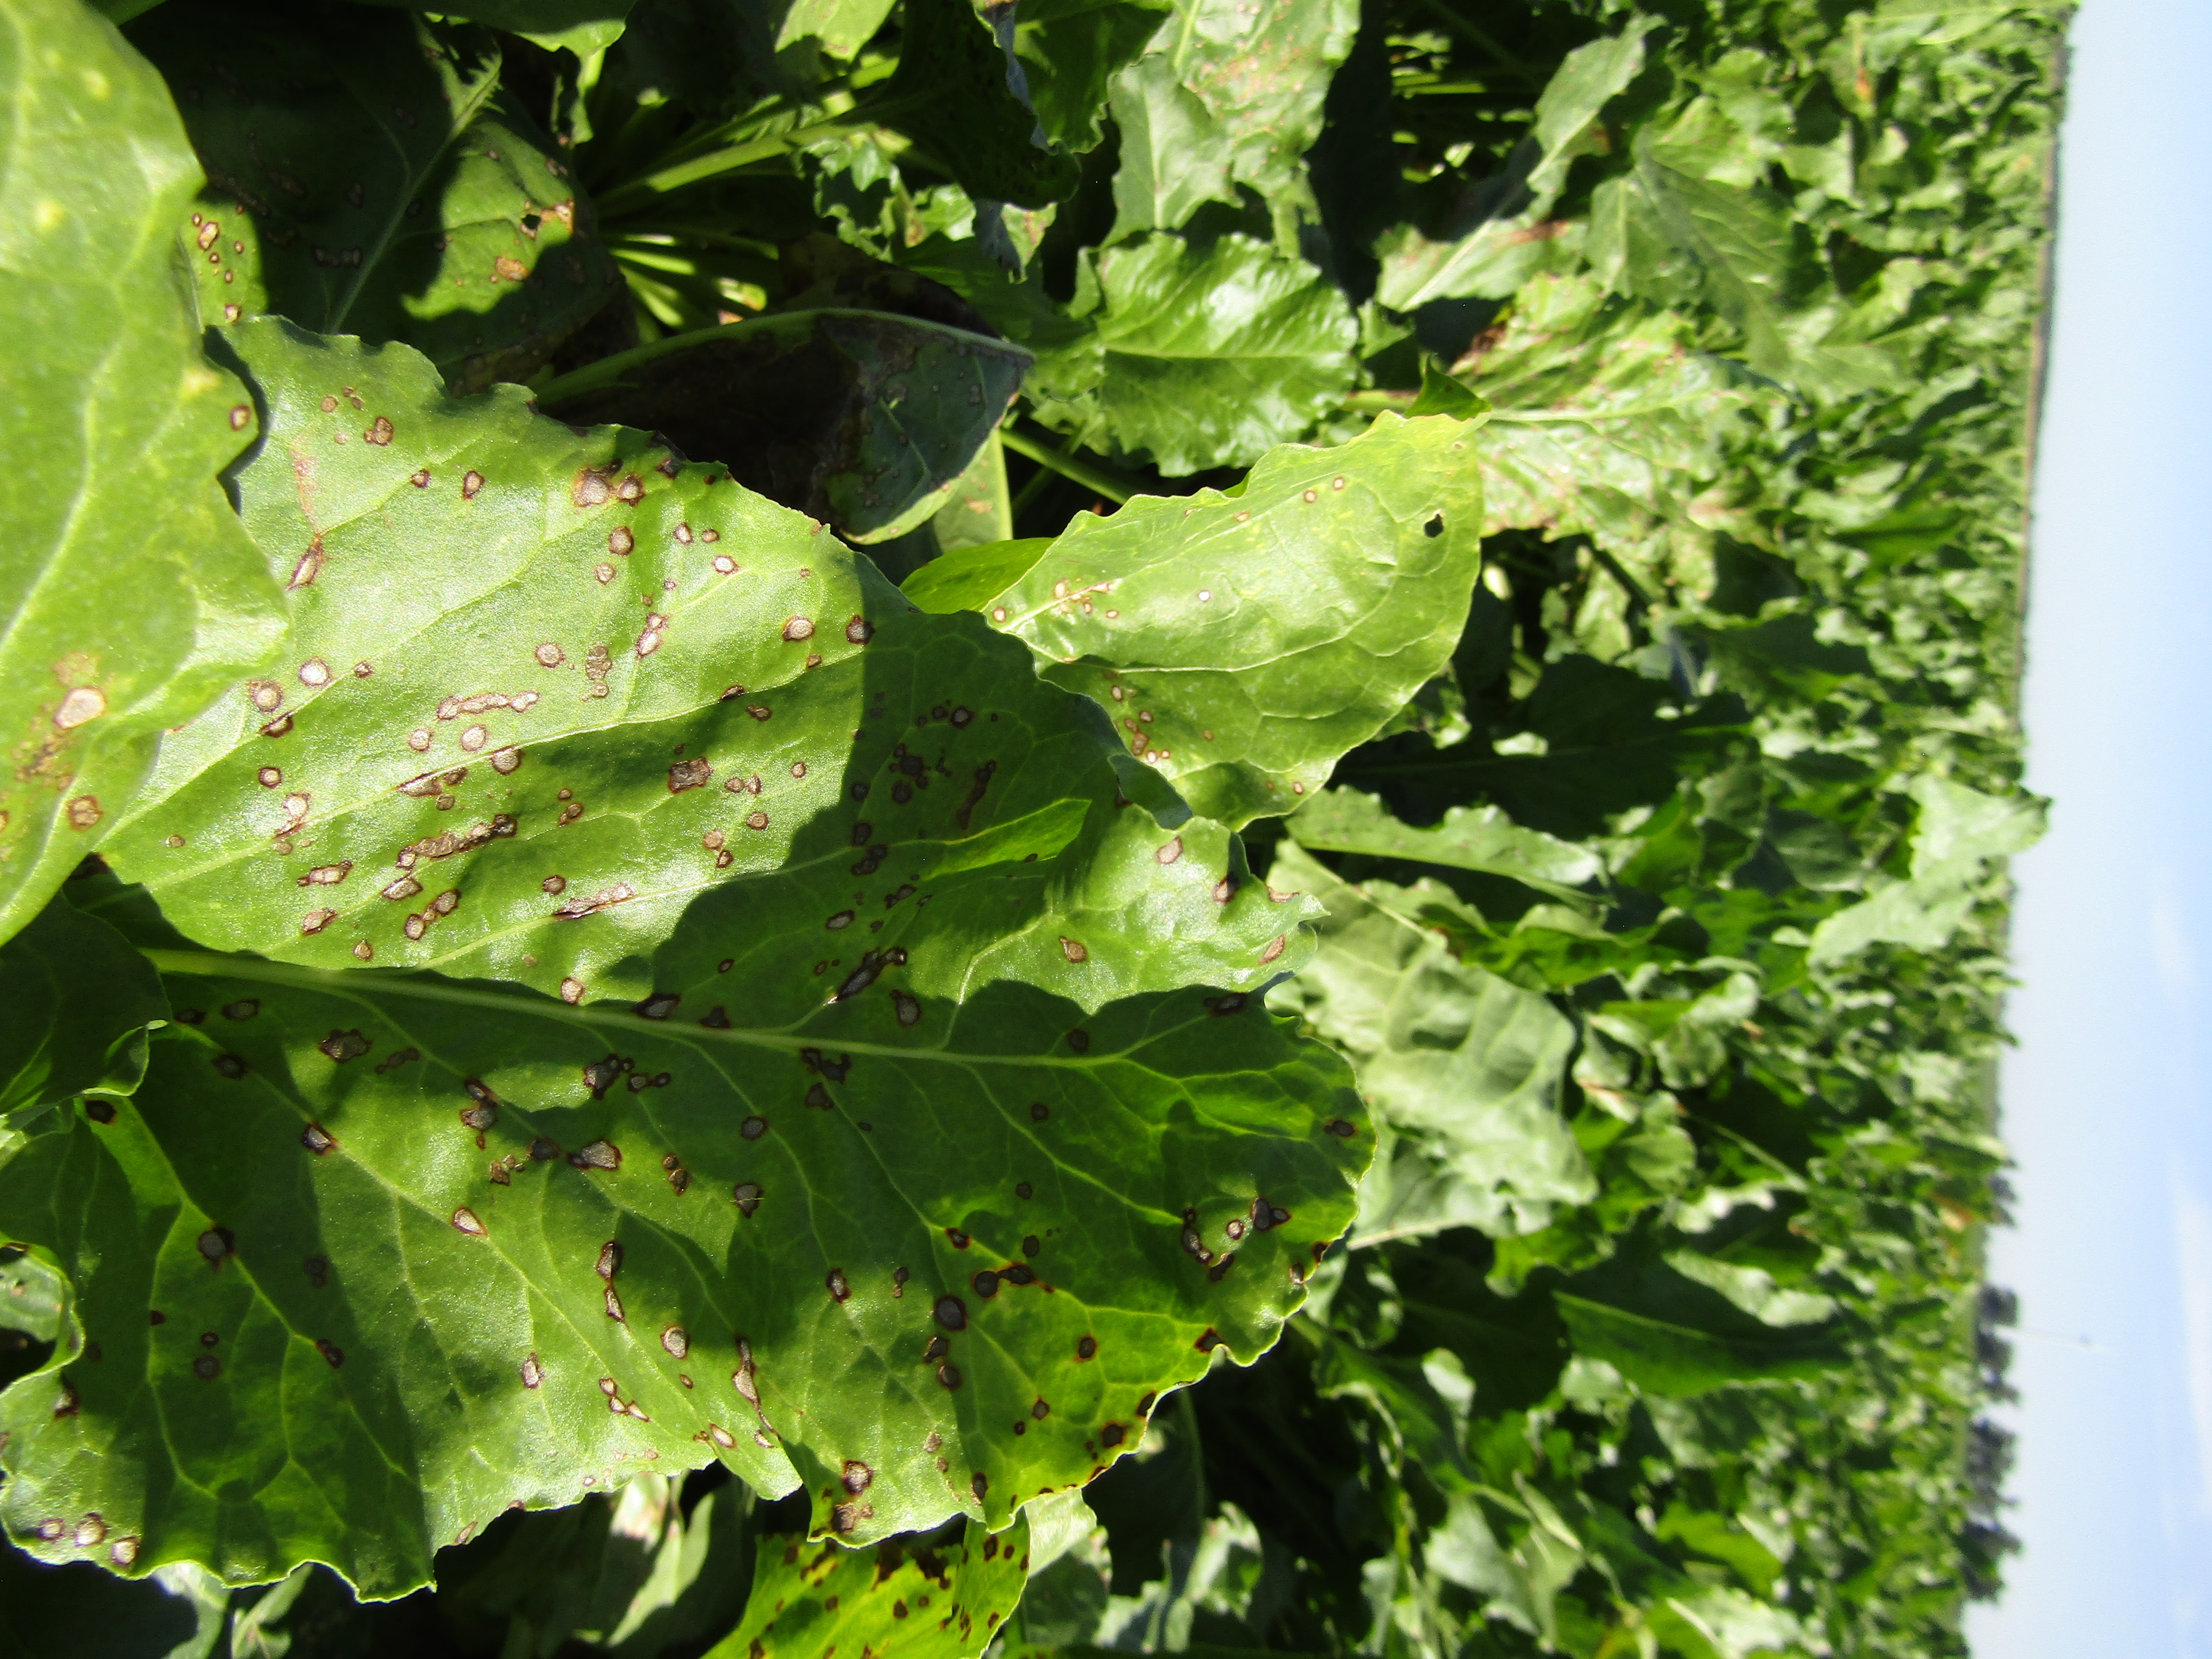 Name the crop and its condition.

beet, cercospora
